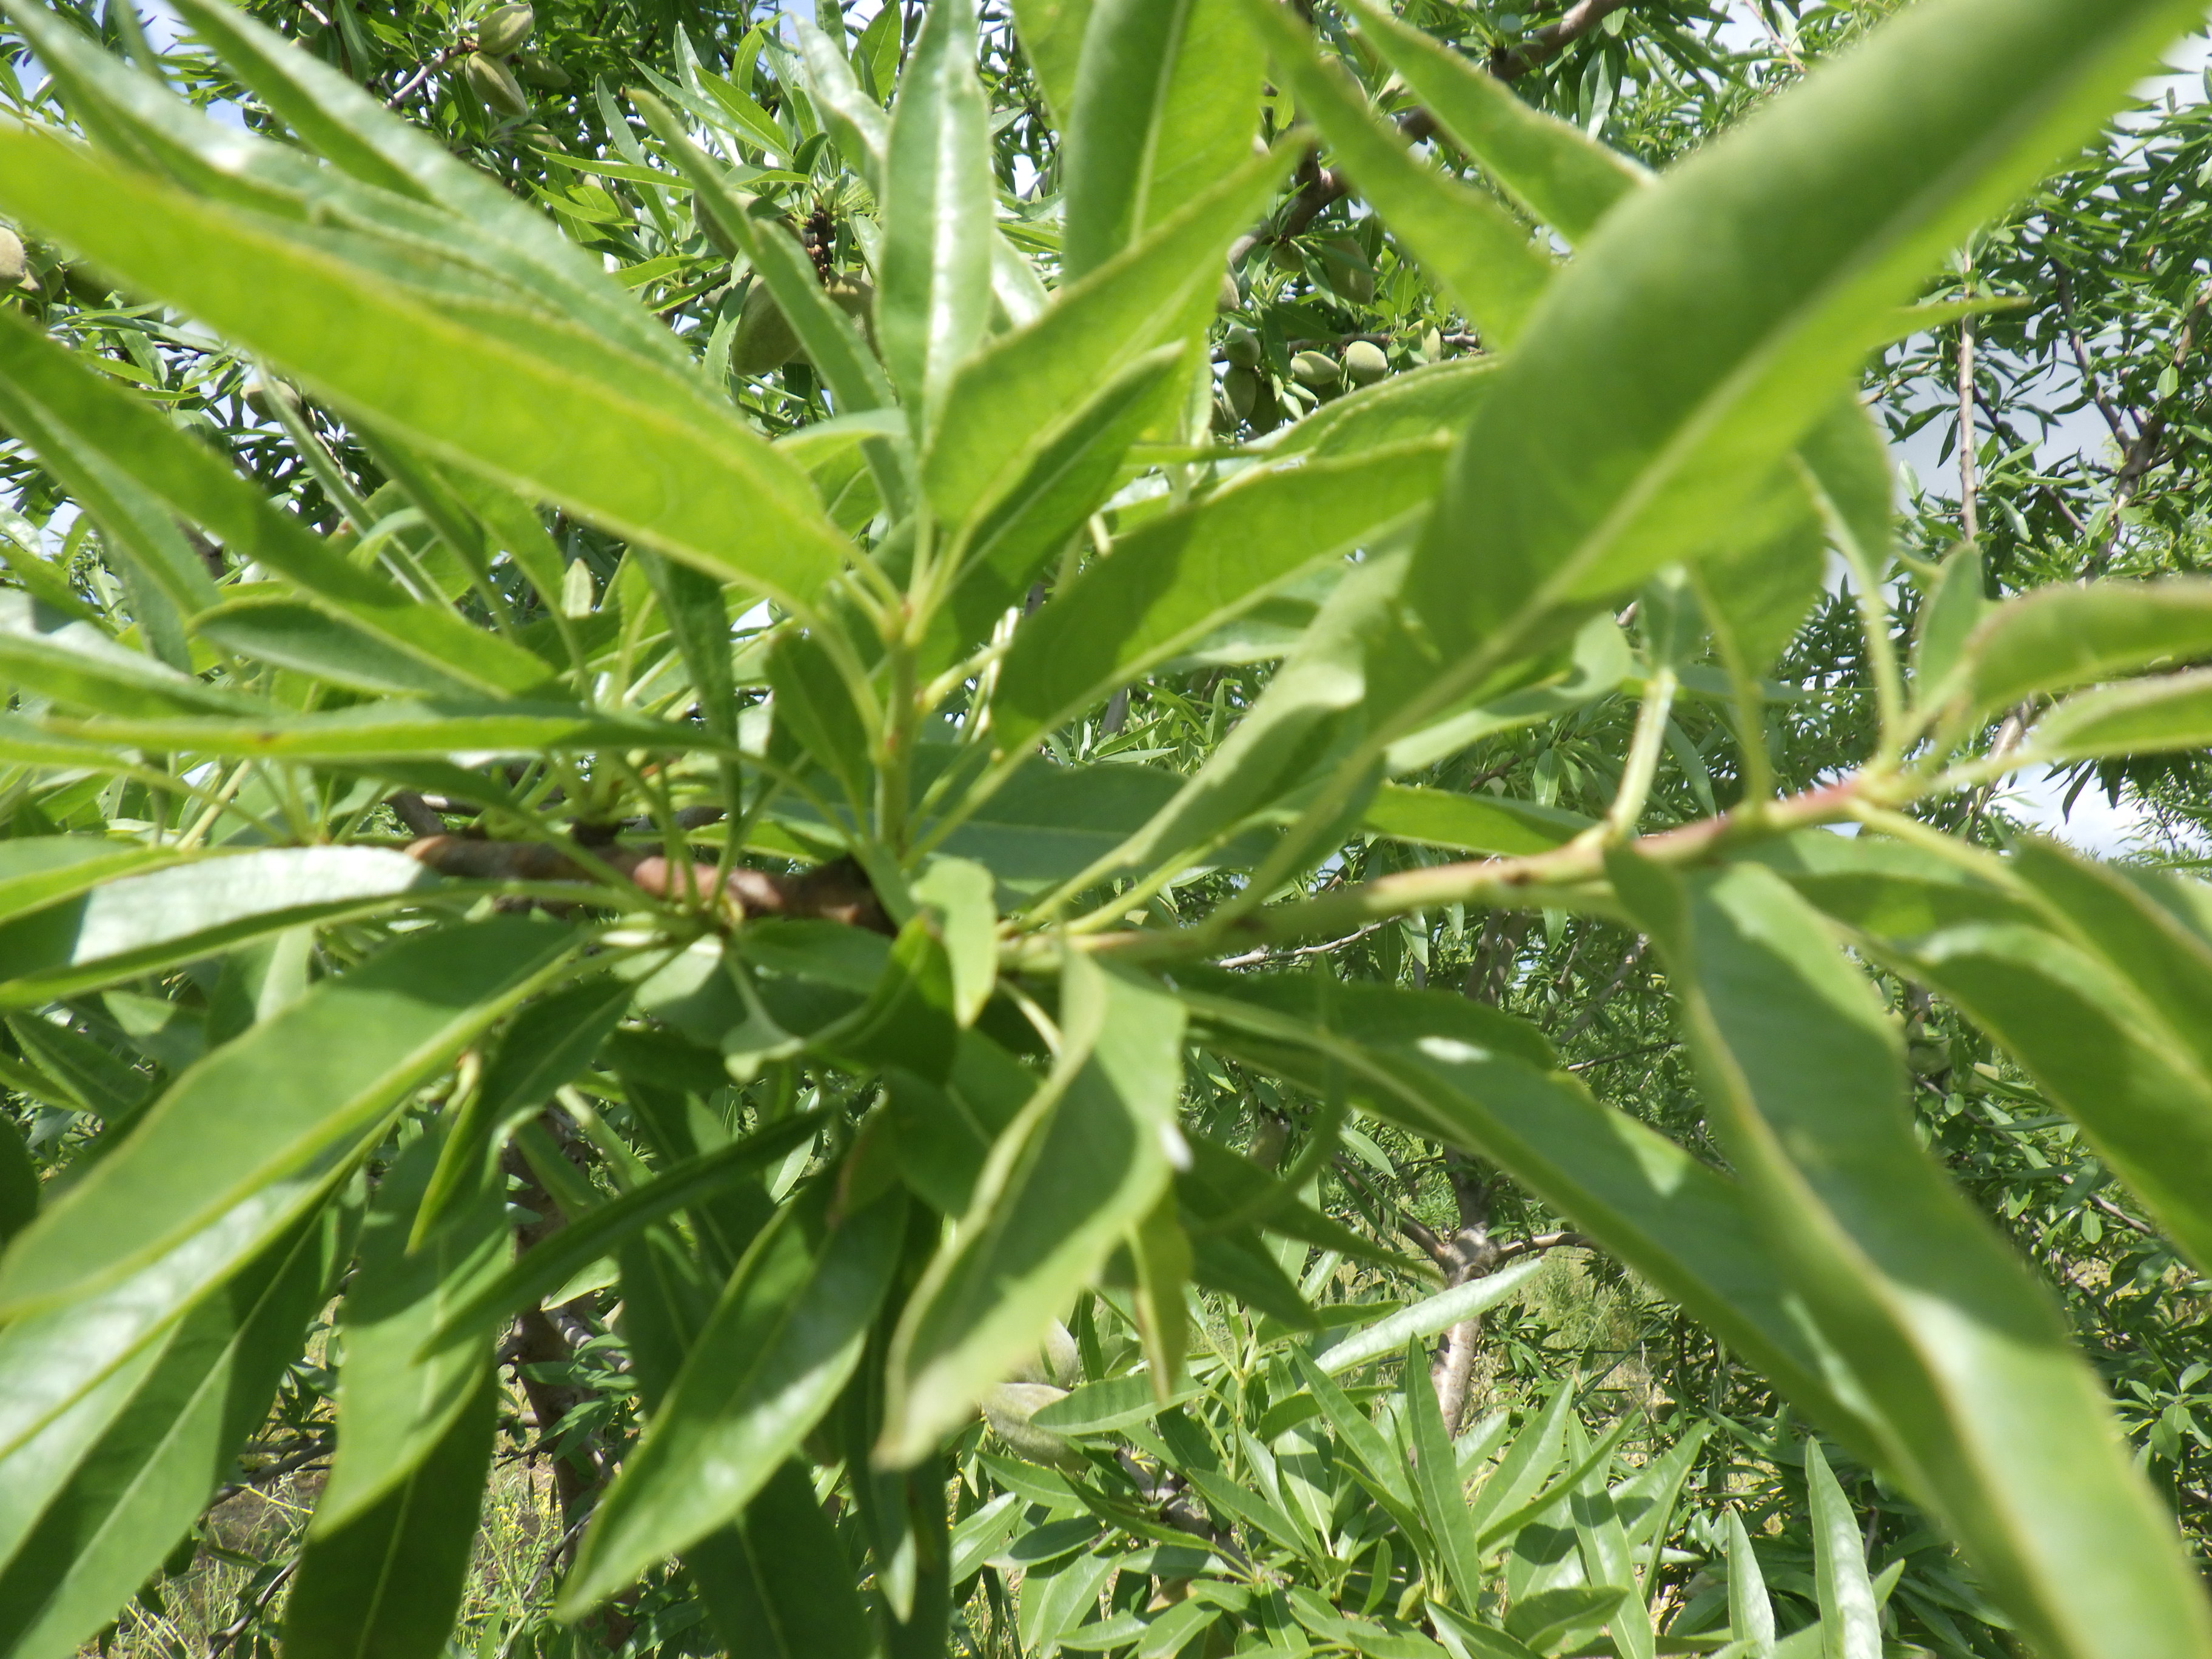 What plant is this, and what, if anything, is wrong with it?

almond, healthy
